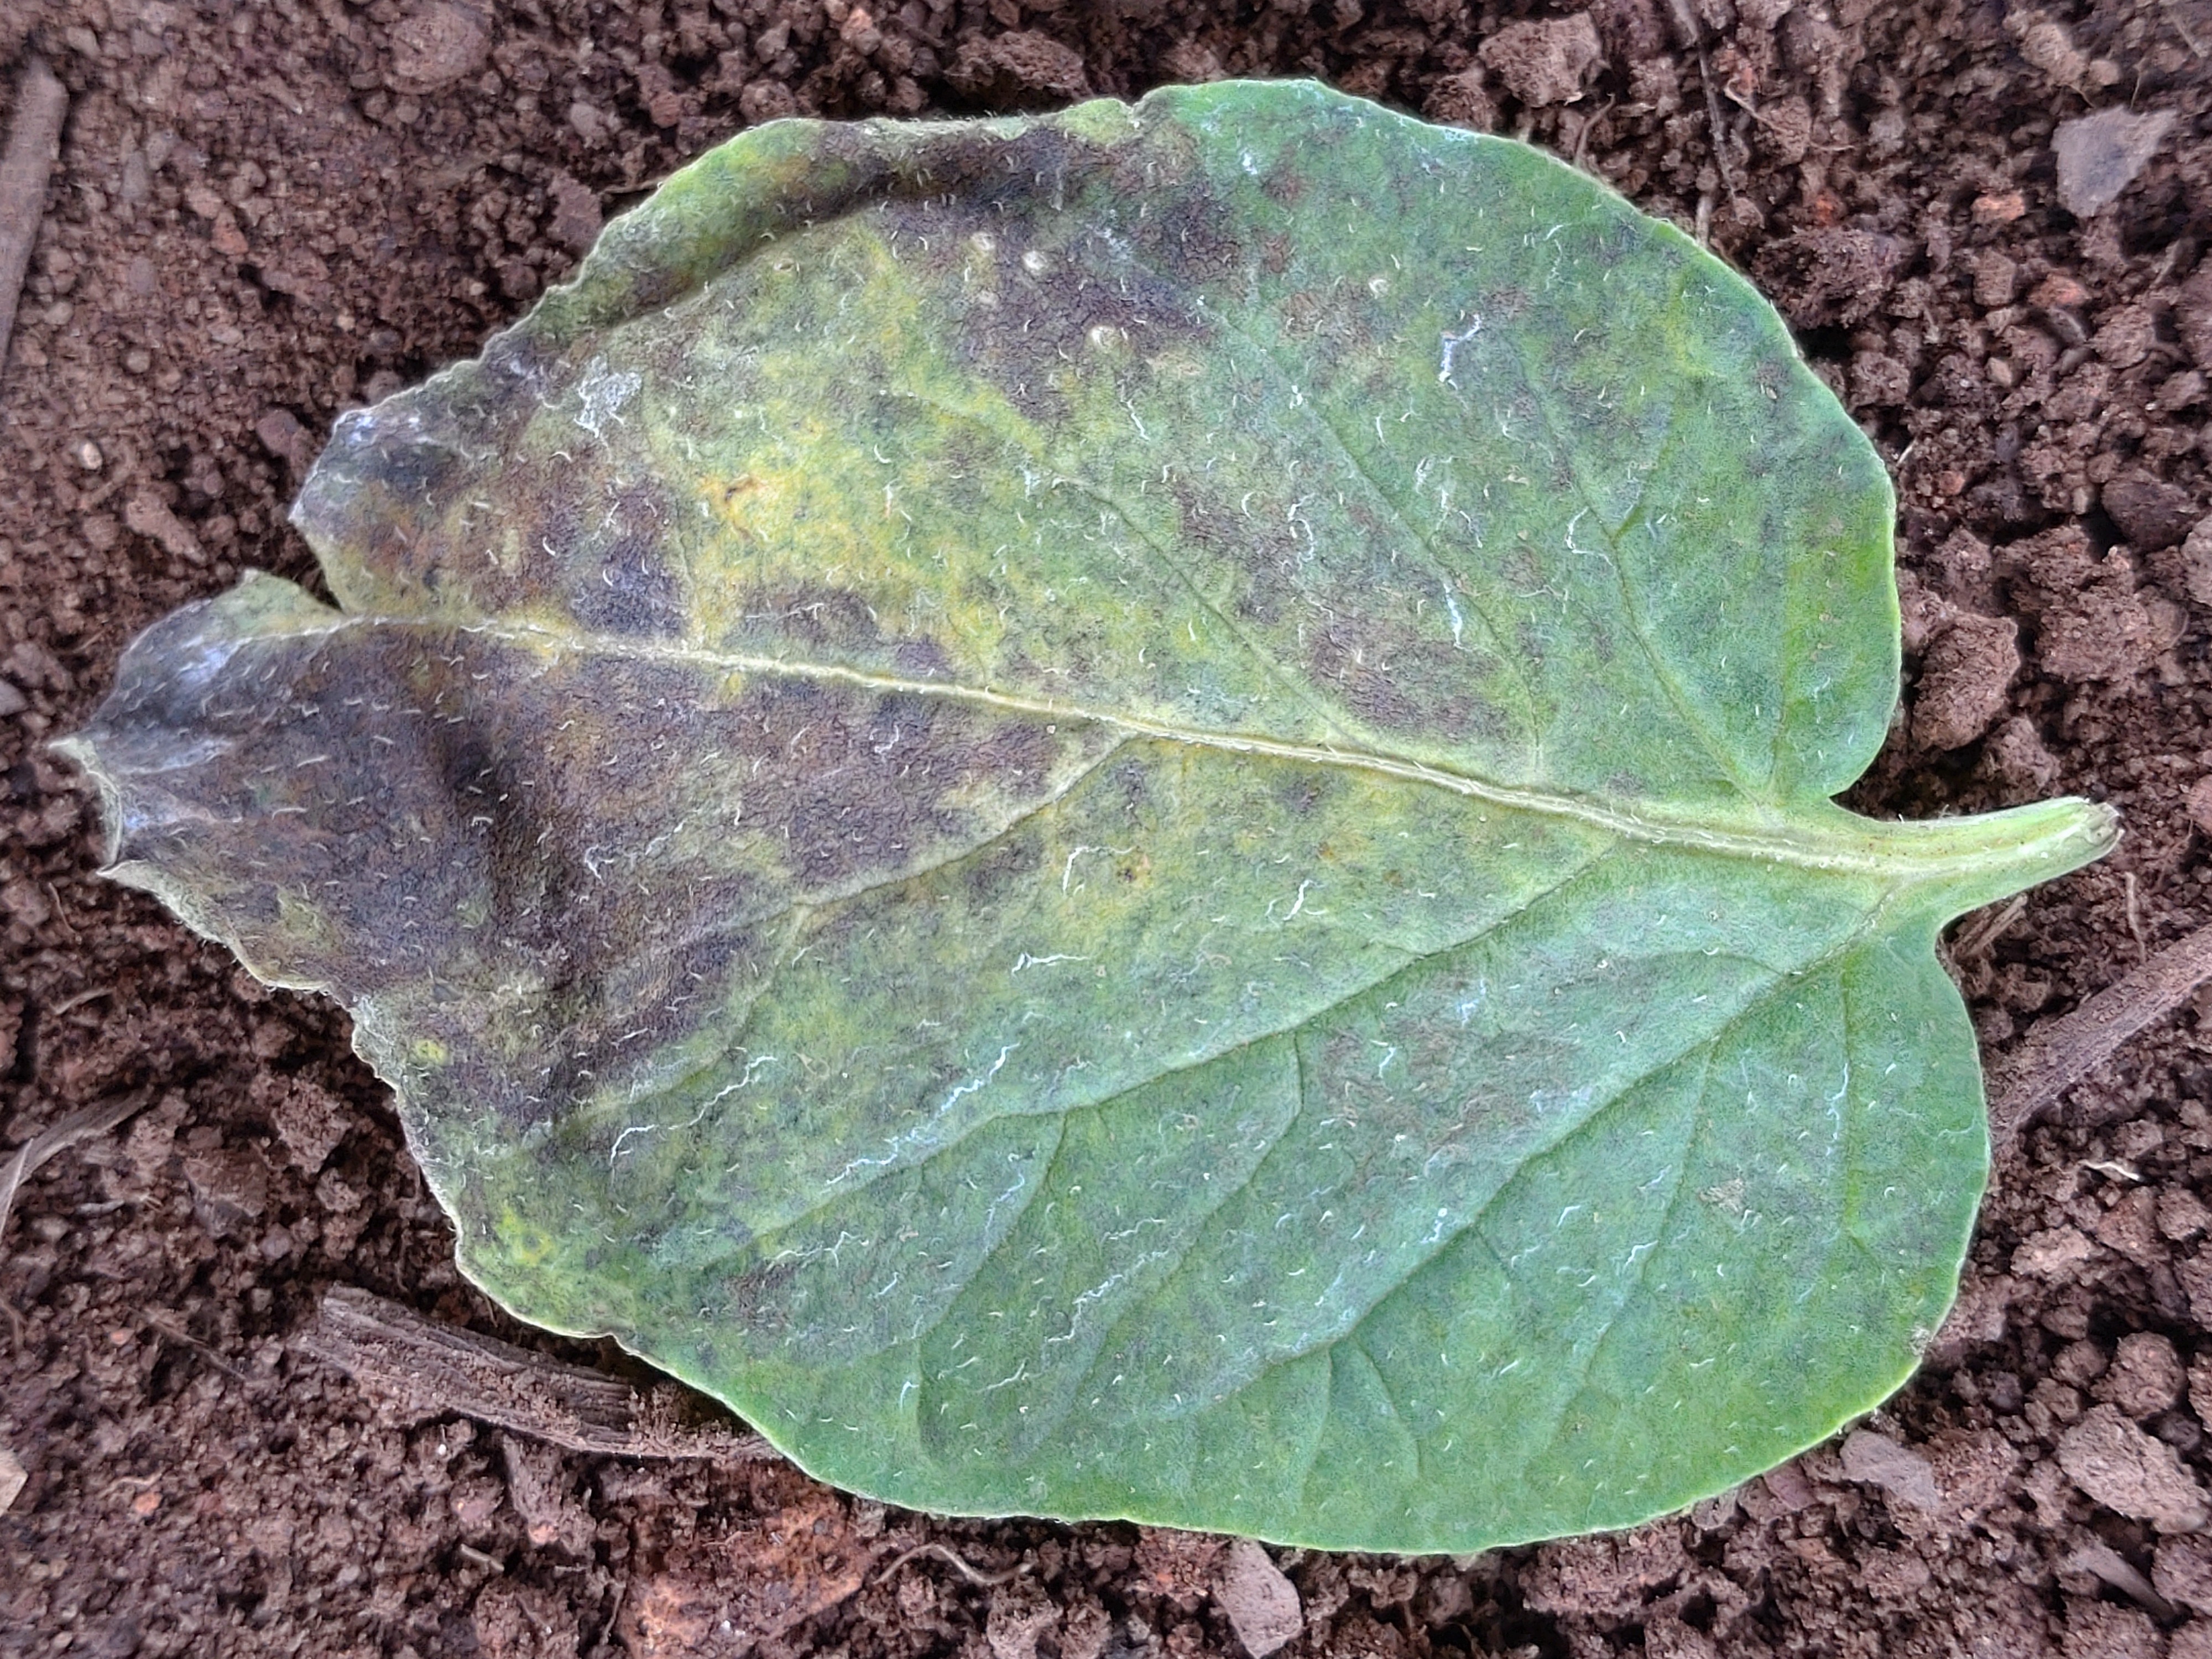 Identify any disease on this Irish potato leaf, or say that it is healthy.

late blight
